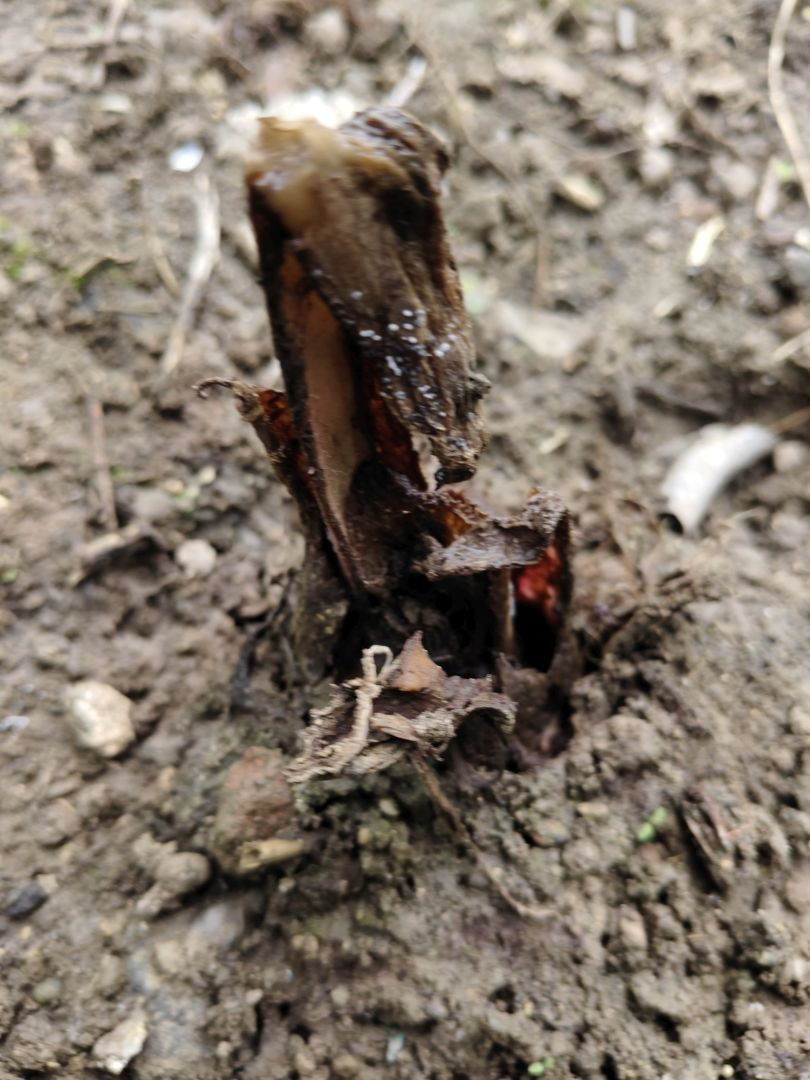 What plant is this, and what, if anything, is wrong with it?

taro, root rot
